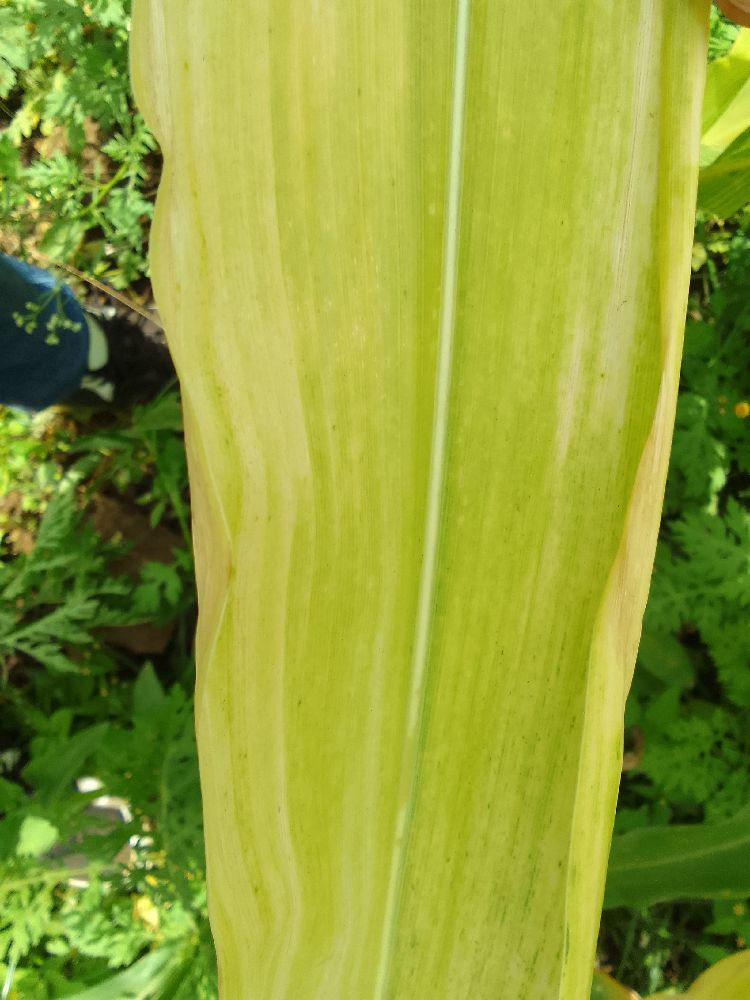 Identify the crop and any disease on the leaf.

maize, maize lethal necrosis
